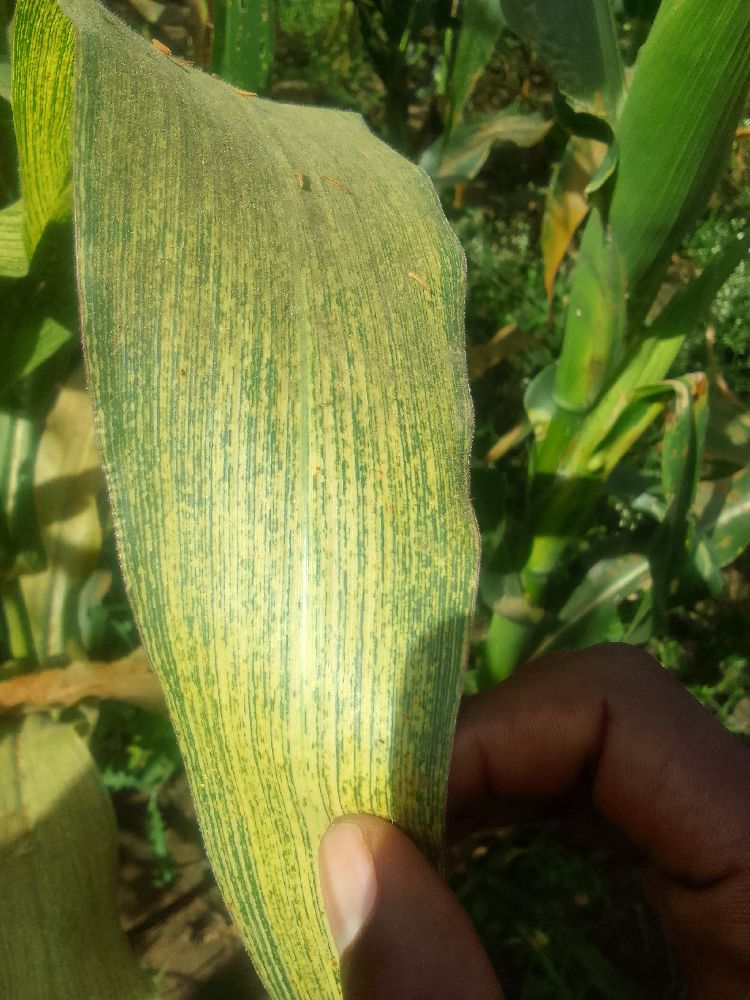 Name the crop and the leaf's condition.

maize, maize streak virus
